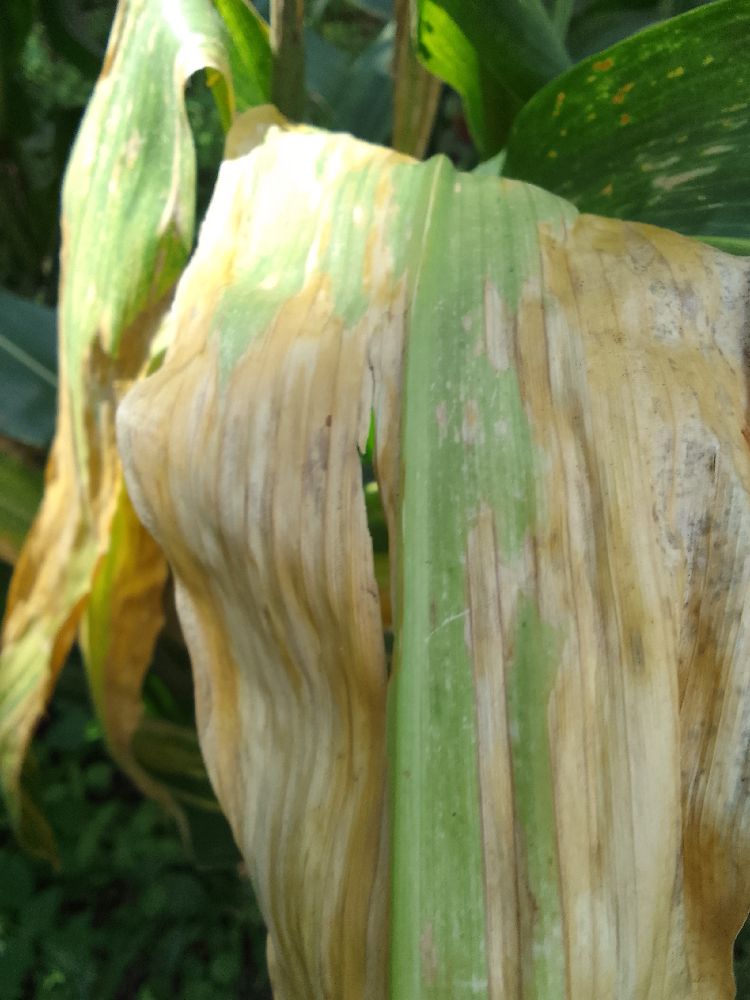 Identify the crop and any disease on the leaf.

maize, maize lethal necrosis
